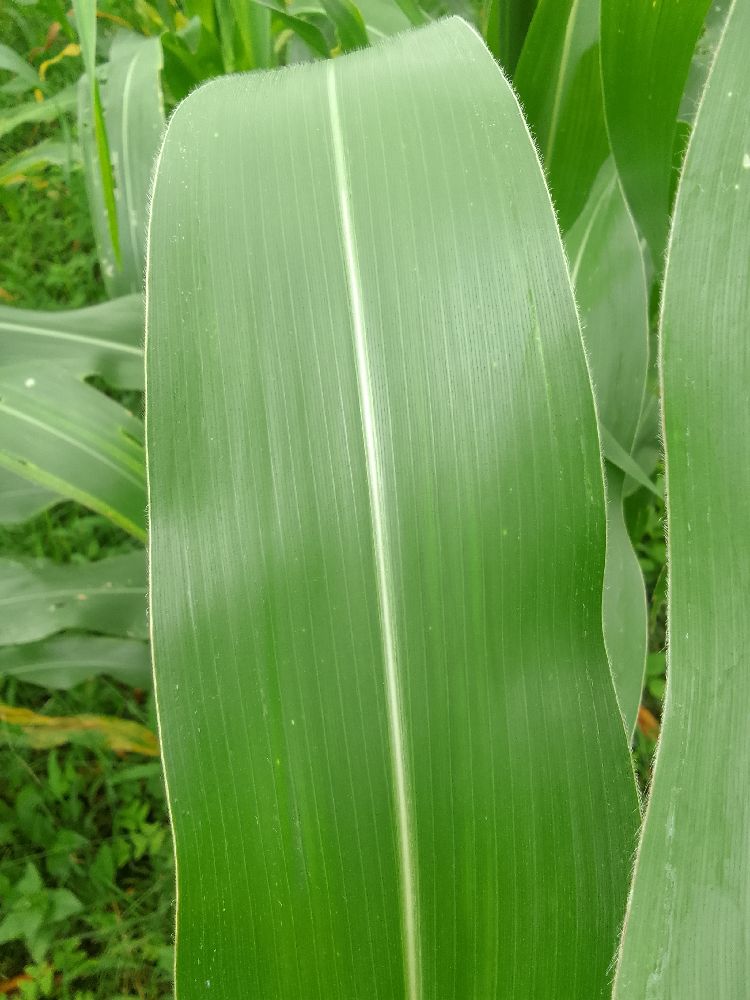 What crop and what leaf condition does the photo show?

maize, healthy
